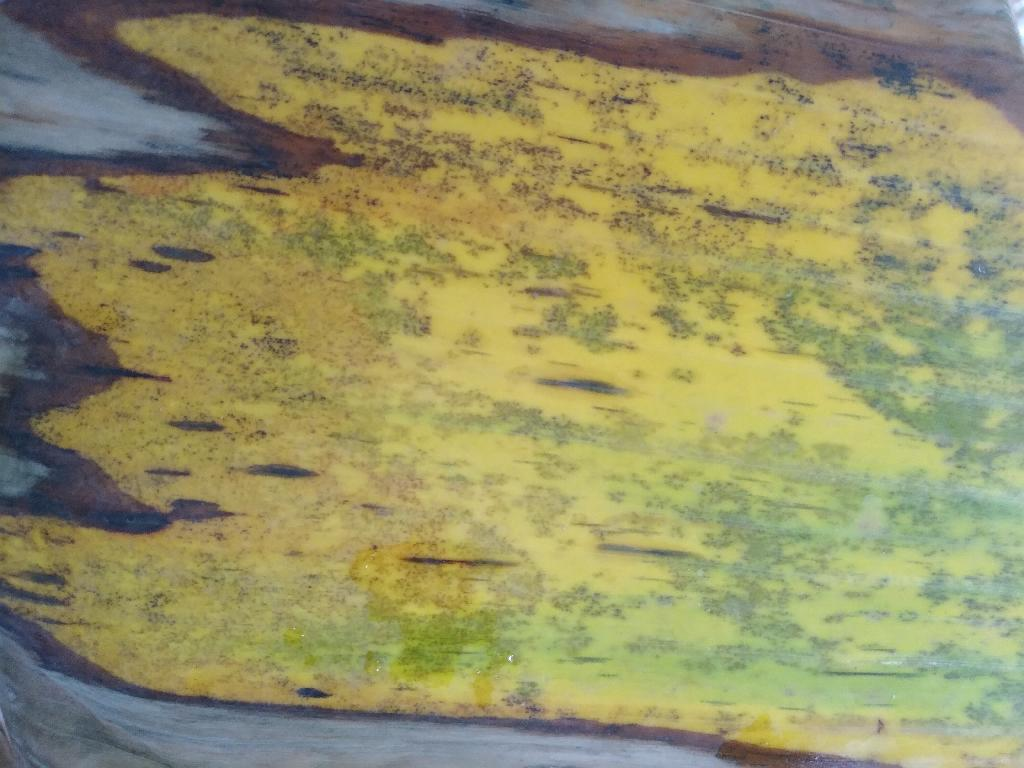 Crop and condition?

banana, black sigatoka
